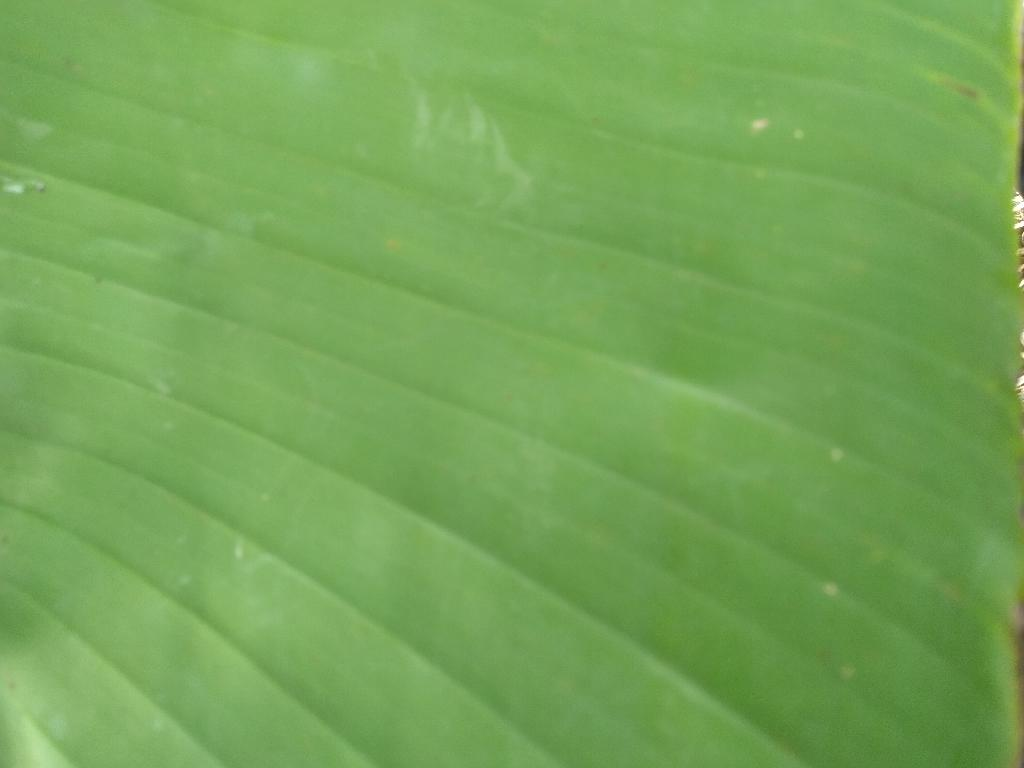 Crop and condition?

banana, healthy
